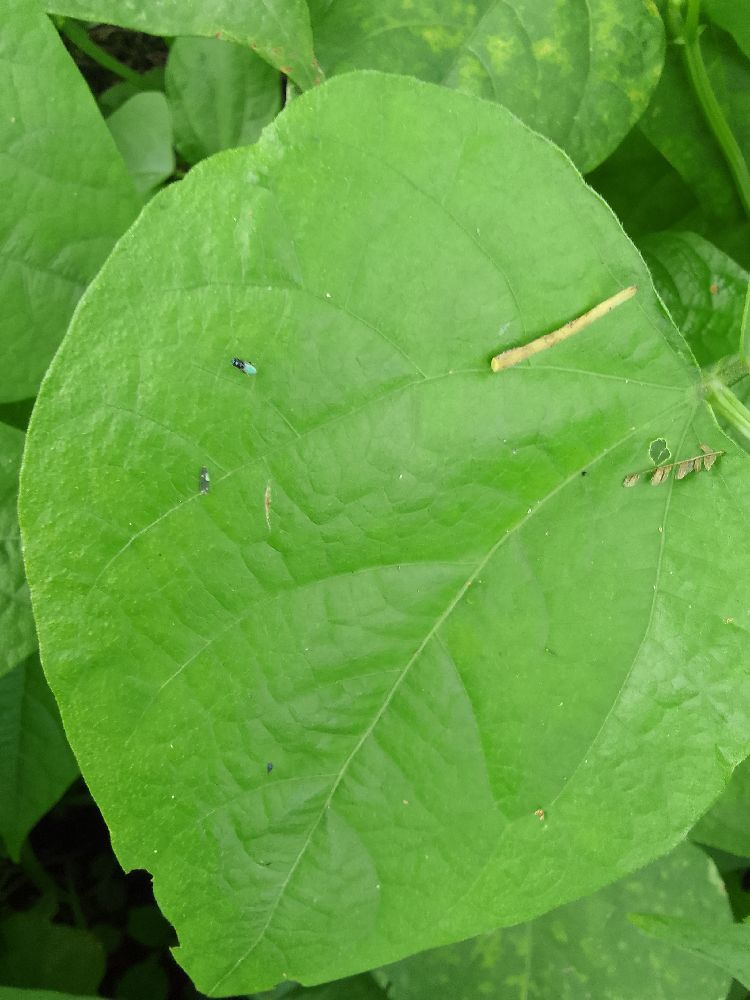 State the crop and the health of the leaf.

common bean, healthy
